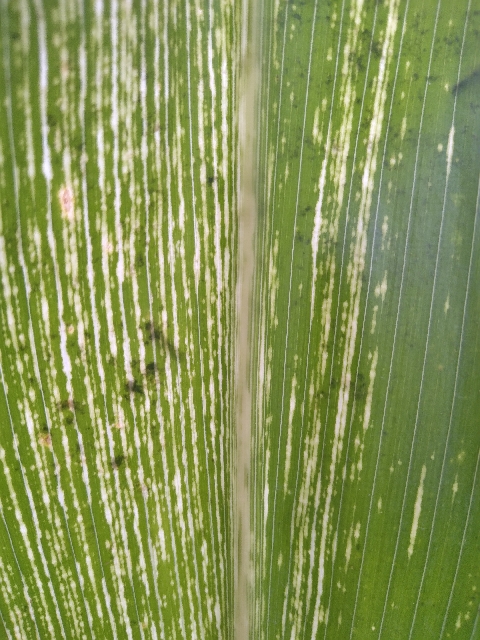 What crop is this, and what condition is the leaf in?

maize, maize streak virus
